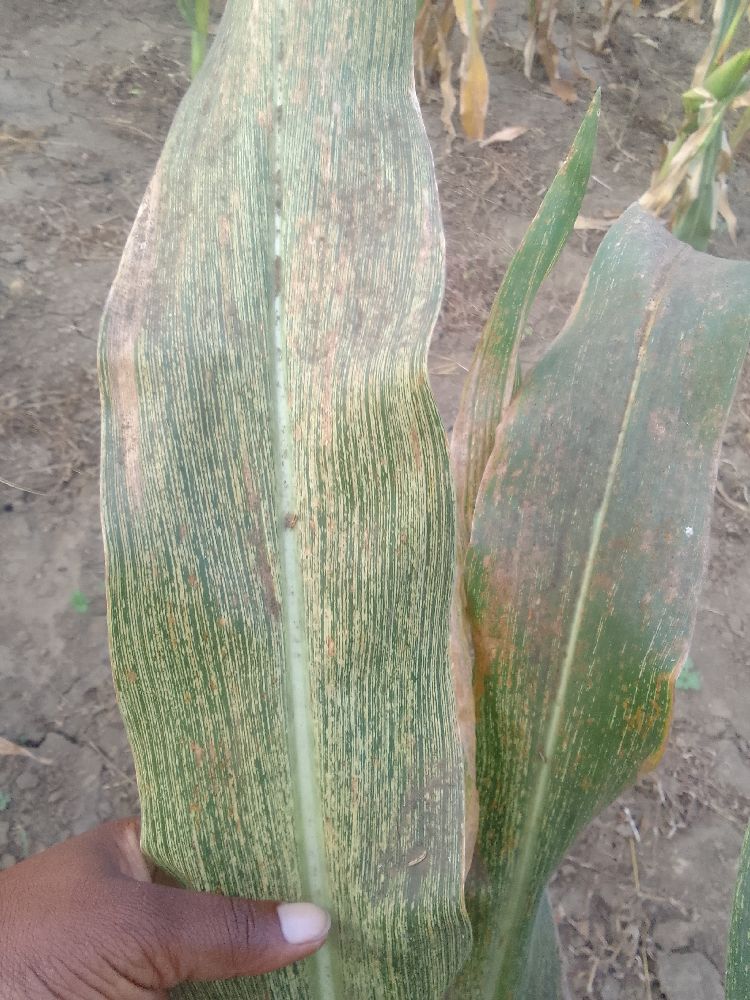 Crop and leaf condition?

maize, maize streak virus
